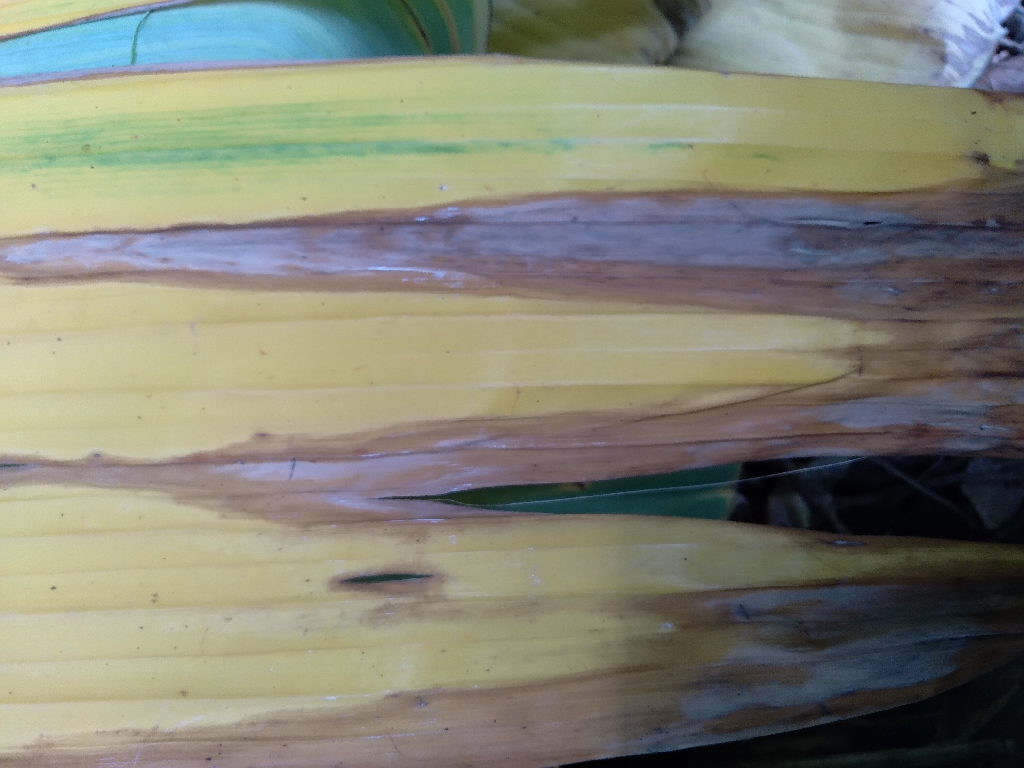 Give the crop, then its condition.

banana, fusarium wilt race 1
